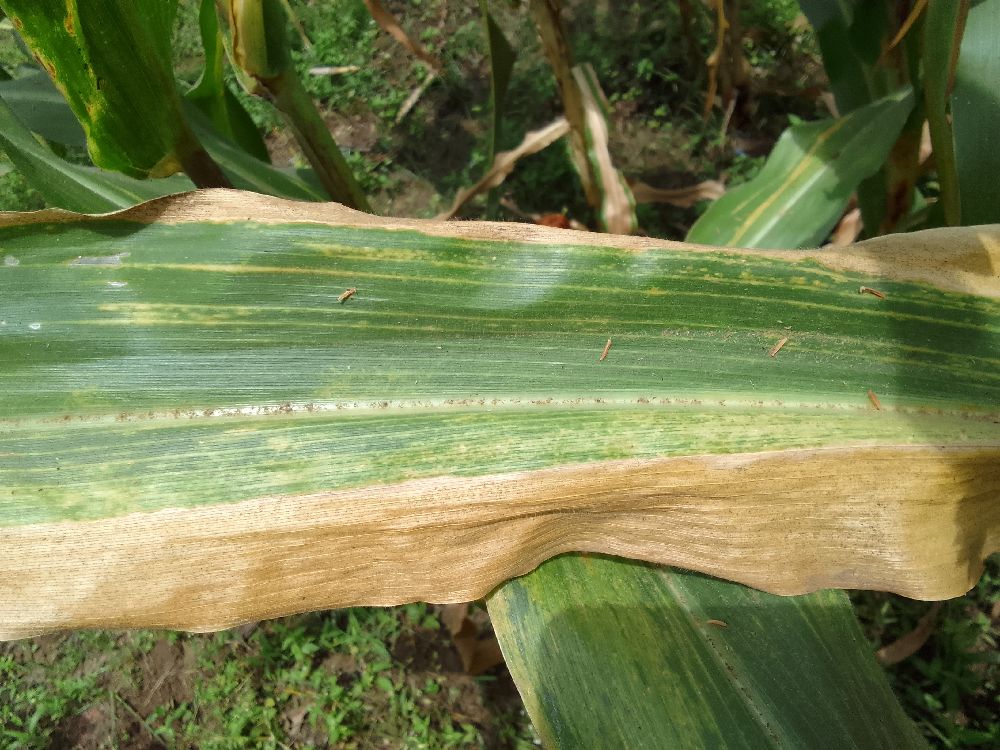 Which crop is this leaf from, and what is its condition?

maize, maize lethal necrosis
